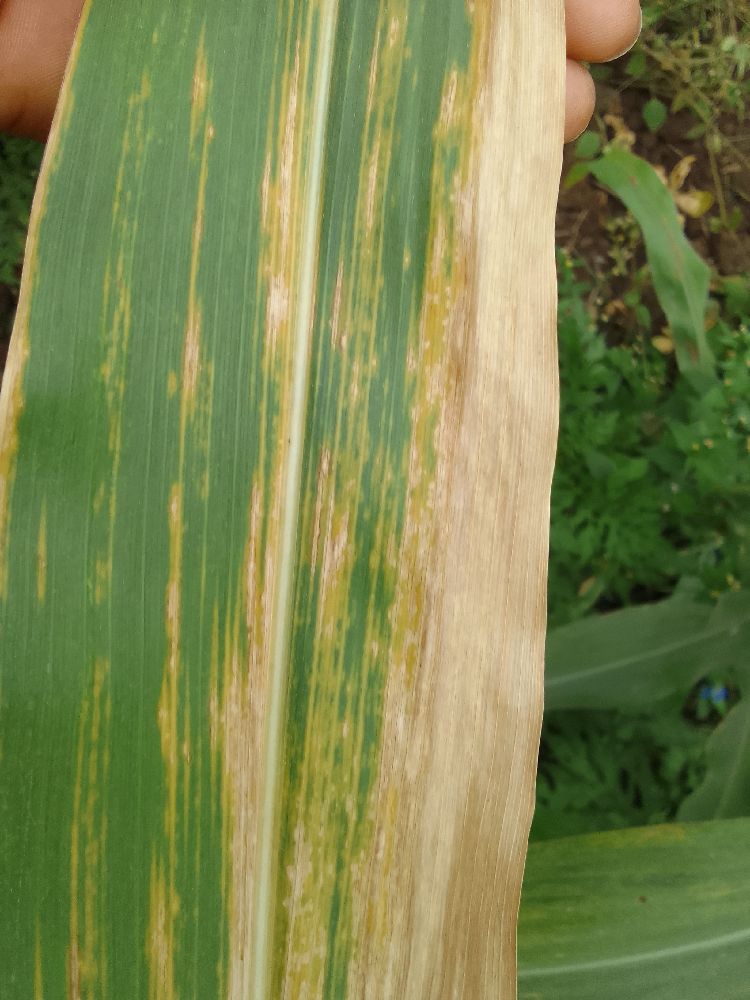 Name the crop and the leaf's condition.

maize, maize lethal necrosis
